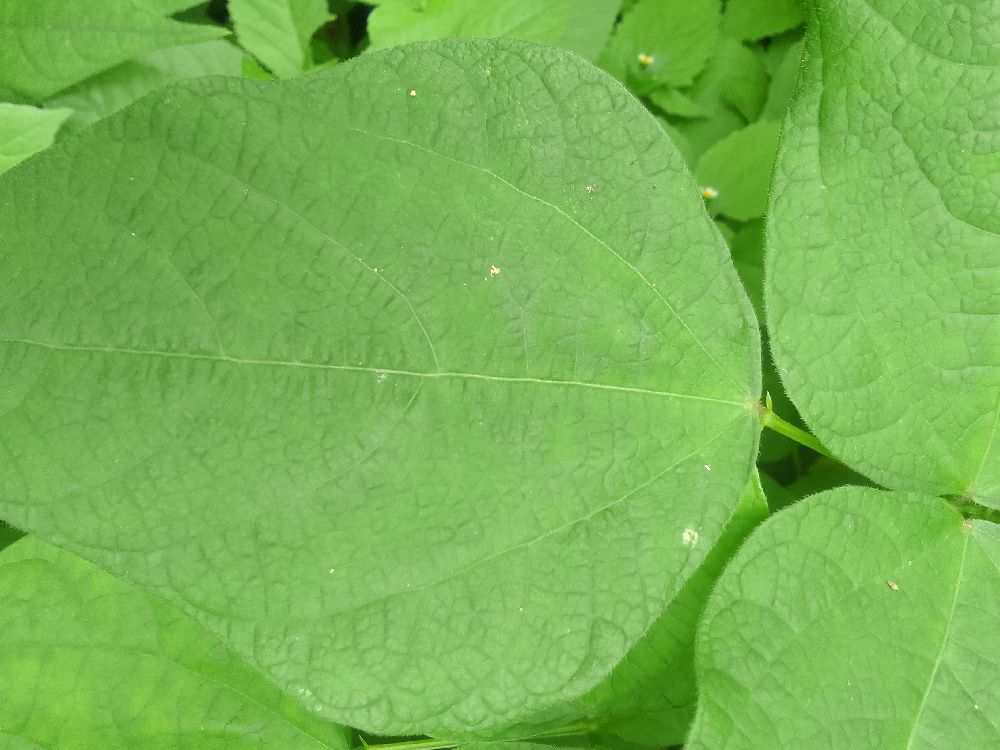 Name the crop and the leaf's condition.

common bean, healthy
